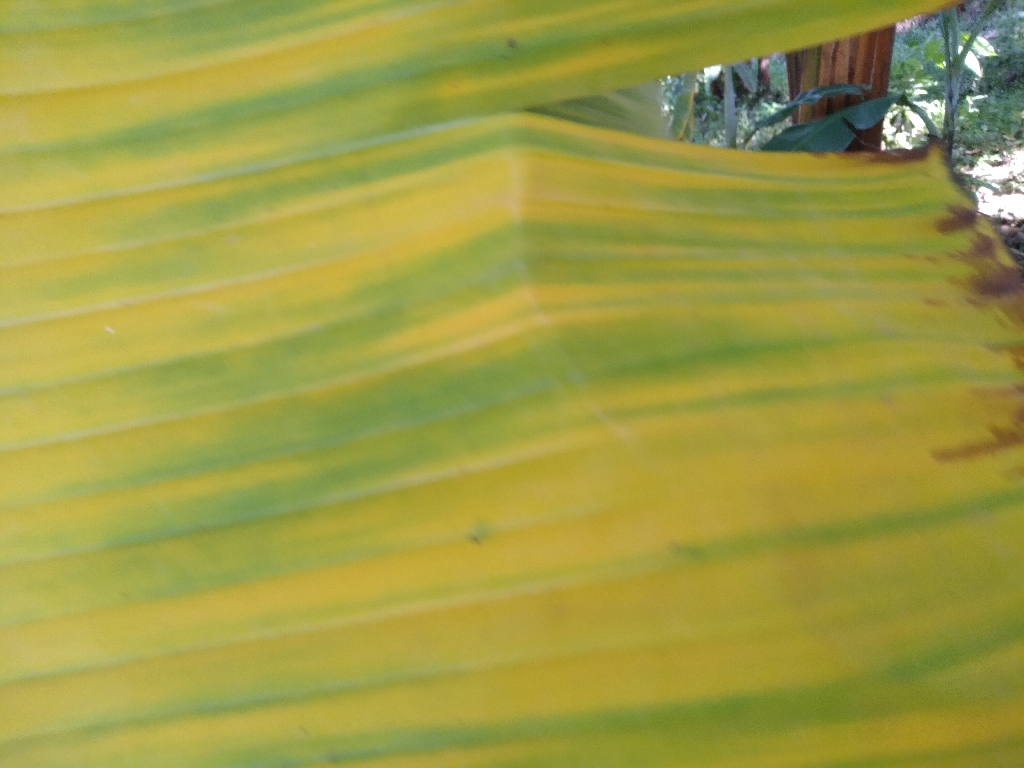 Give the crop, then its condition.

banana, fusarium wilt race 1
